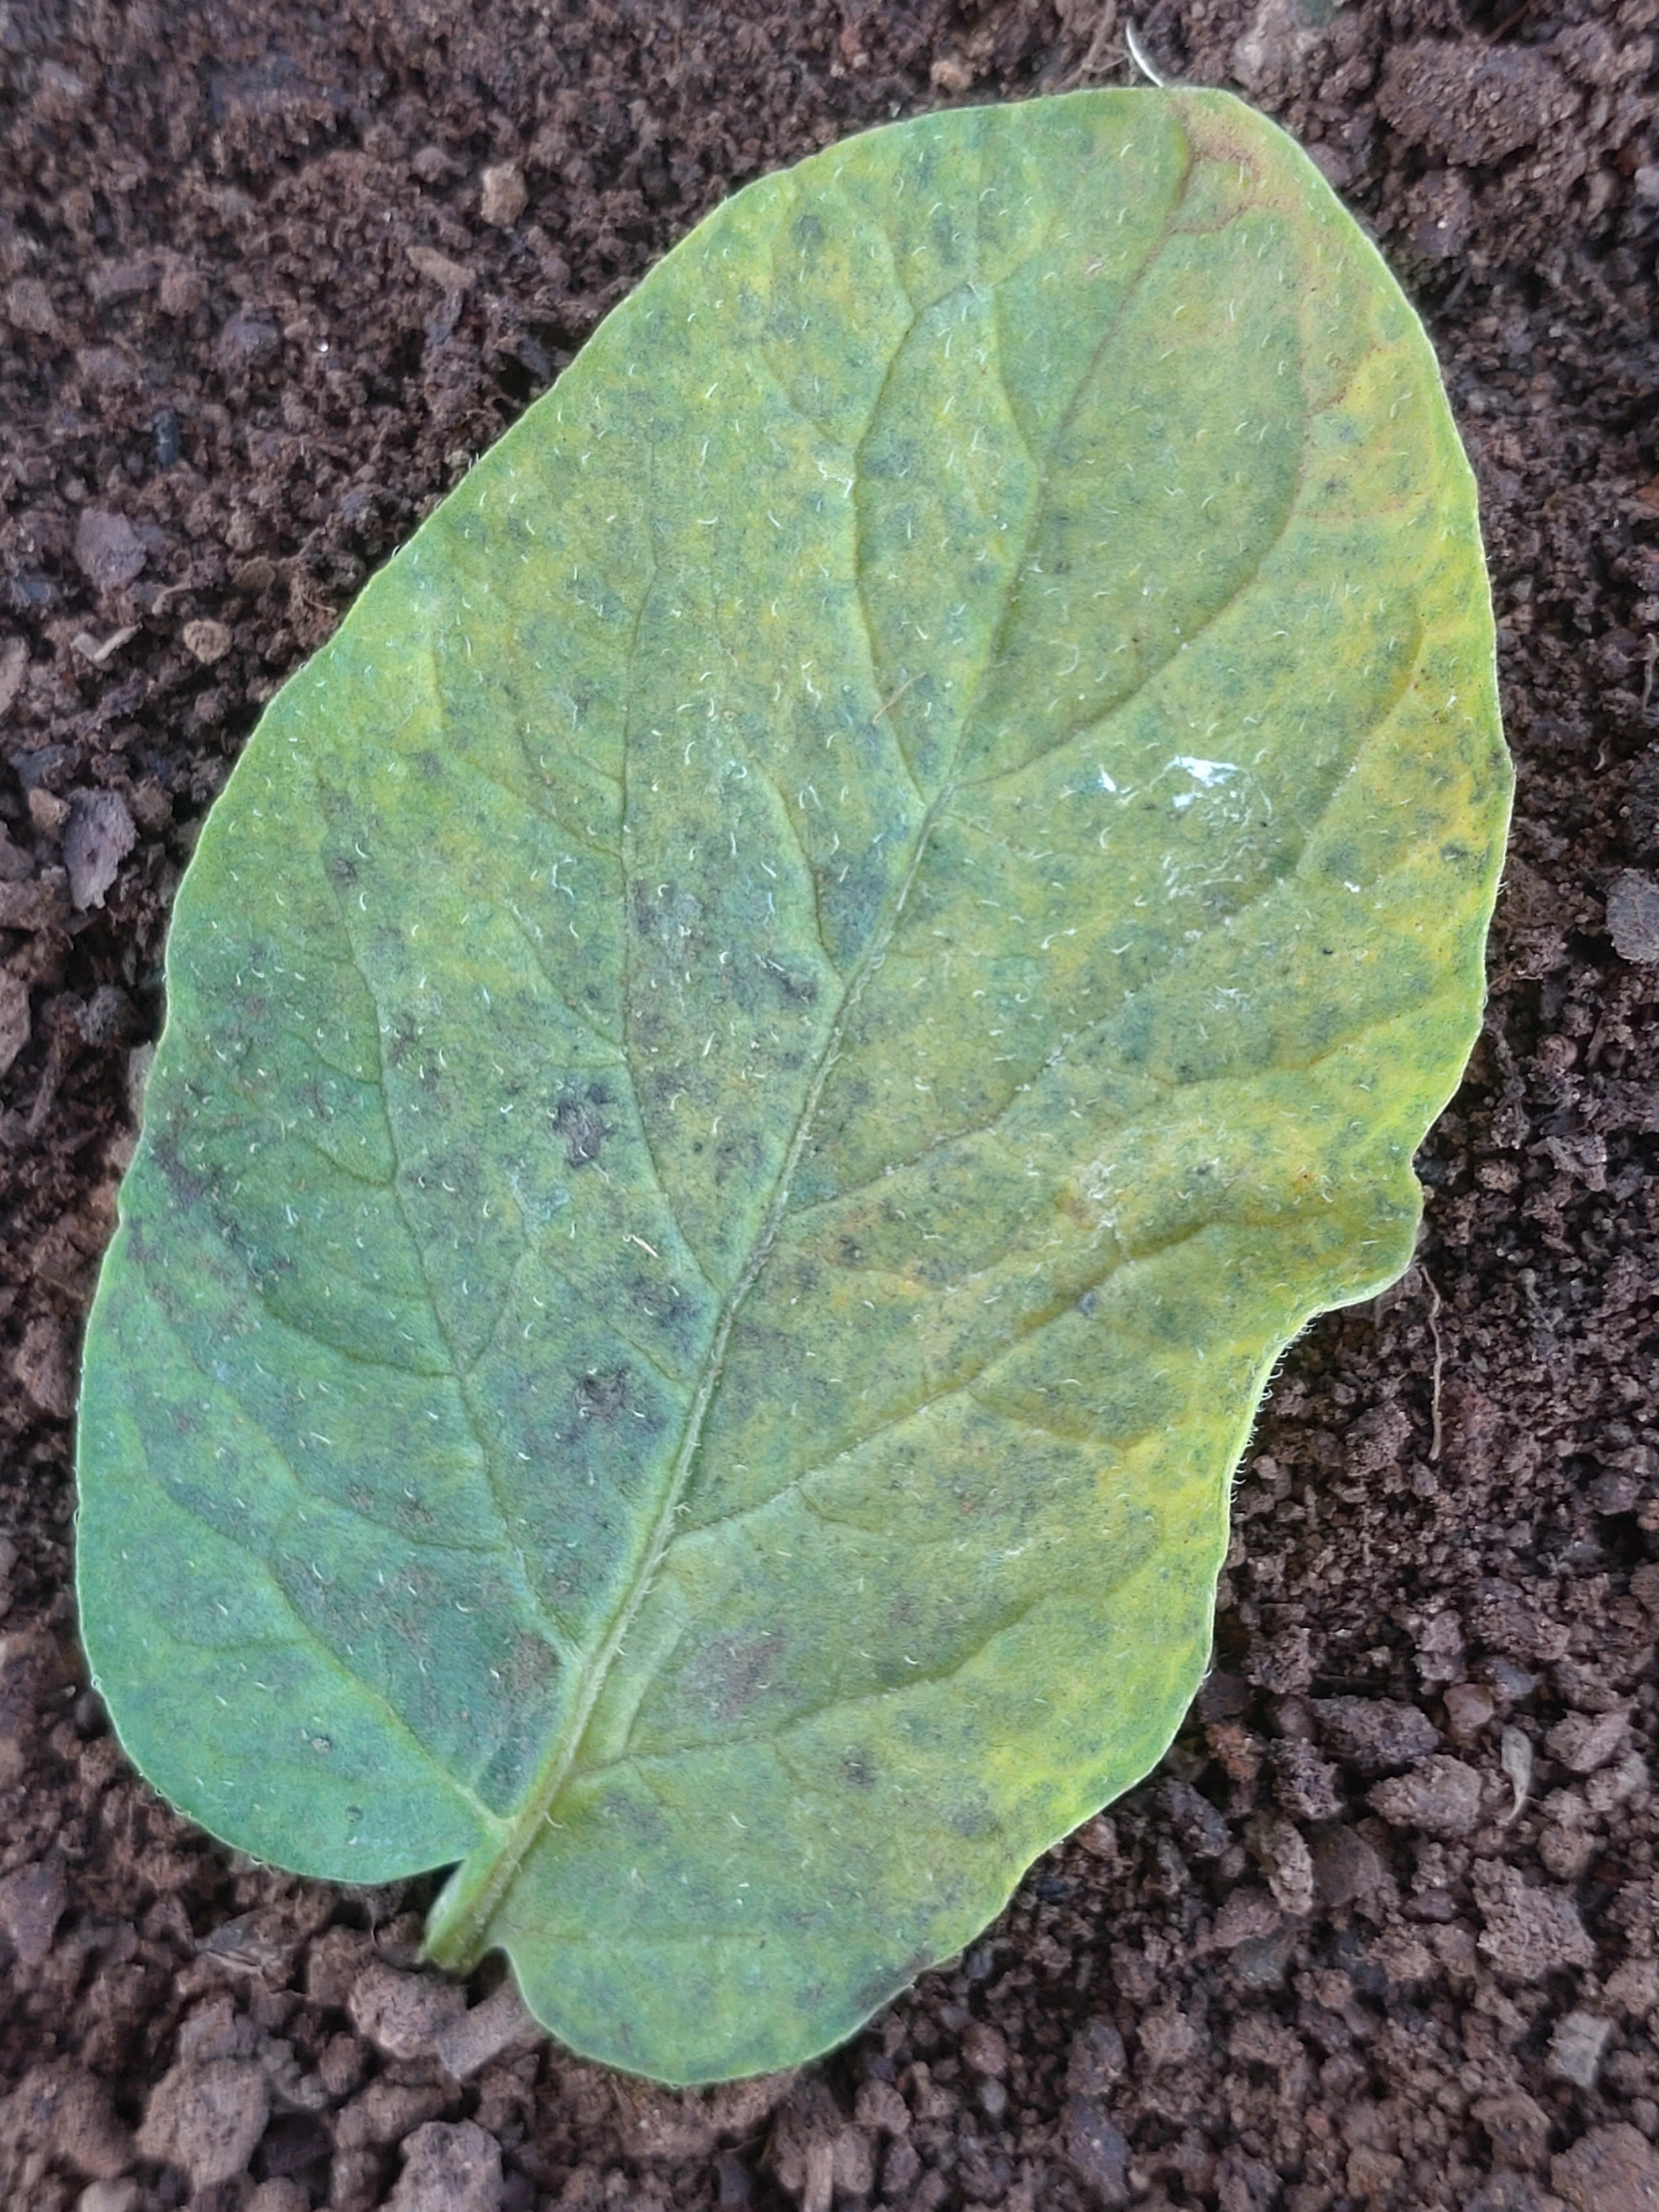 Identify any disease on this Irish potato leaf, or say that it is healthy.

late blight
